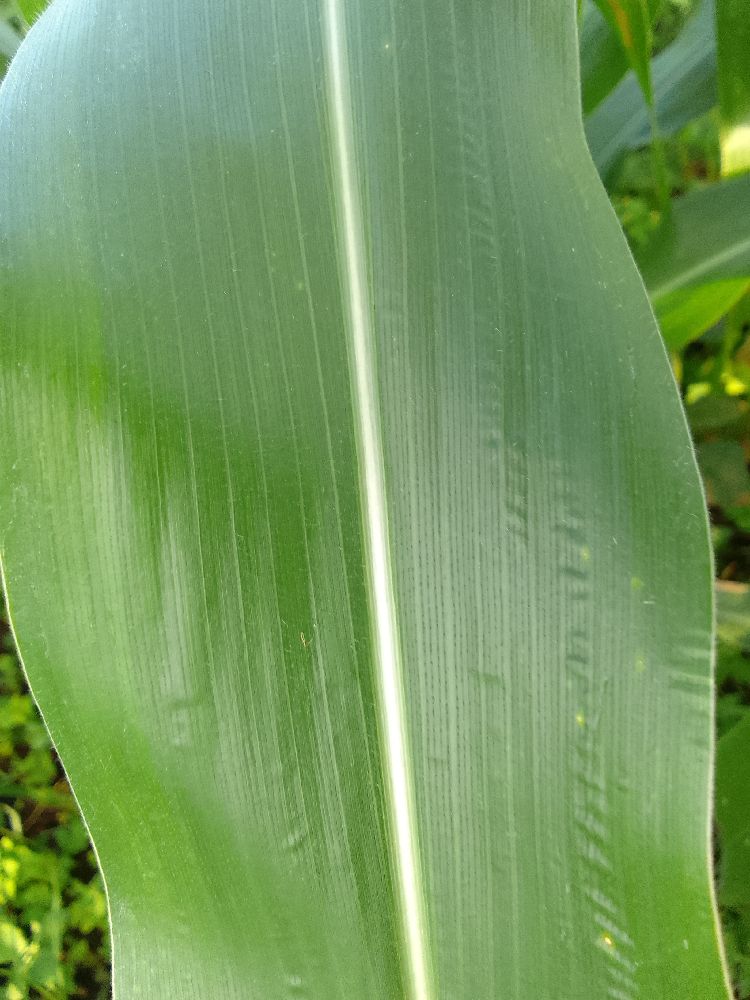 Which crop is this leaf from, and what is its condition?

maize, healthy
